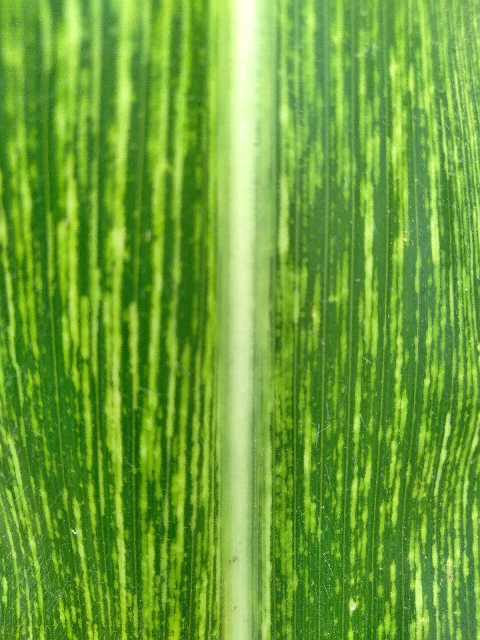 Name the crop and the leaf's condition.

maize, maize streak virus
